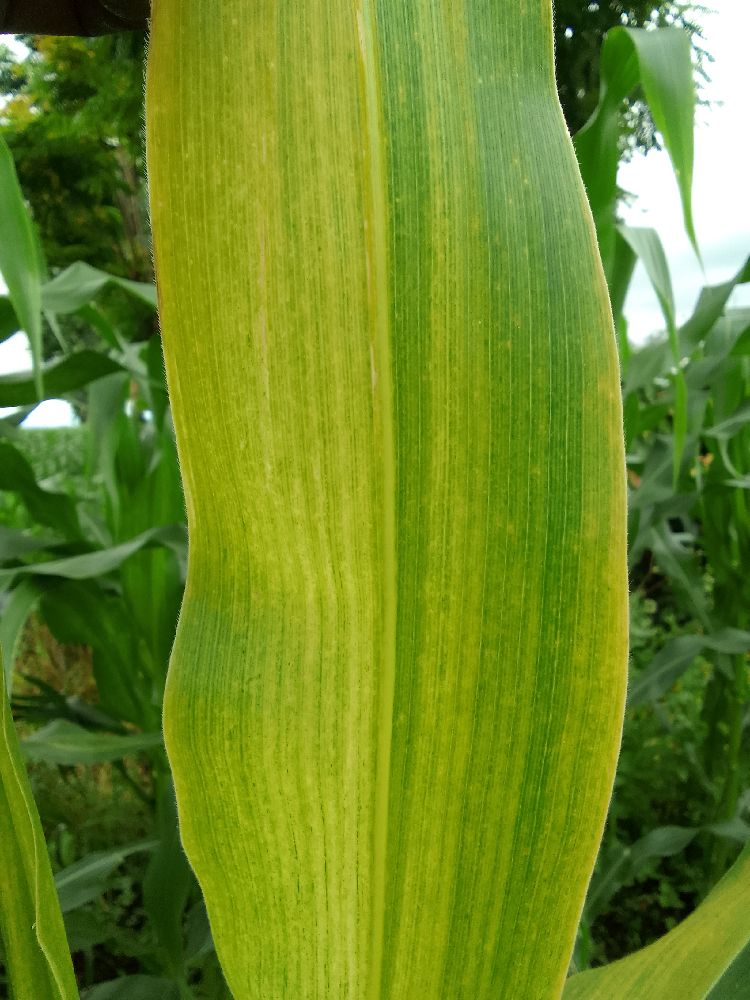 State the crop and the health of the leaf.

maize, maize lethal necrosis
